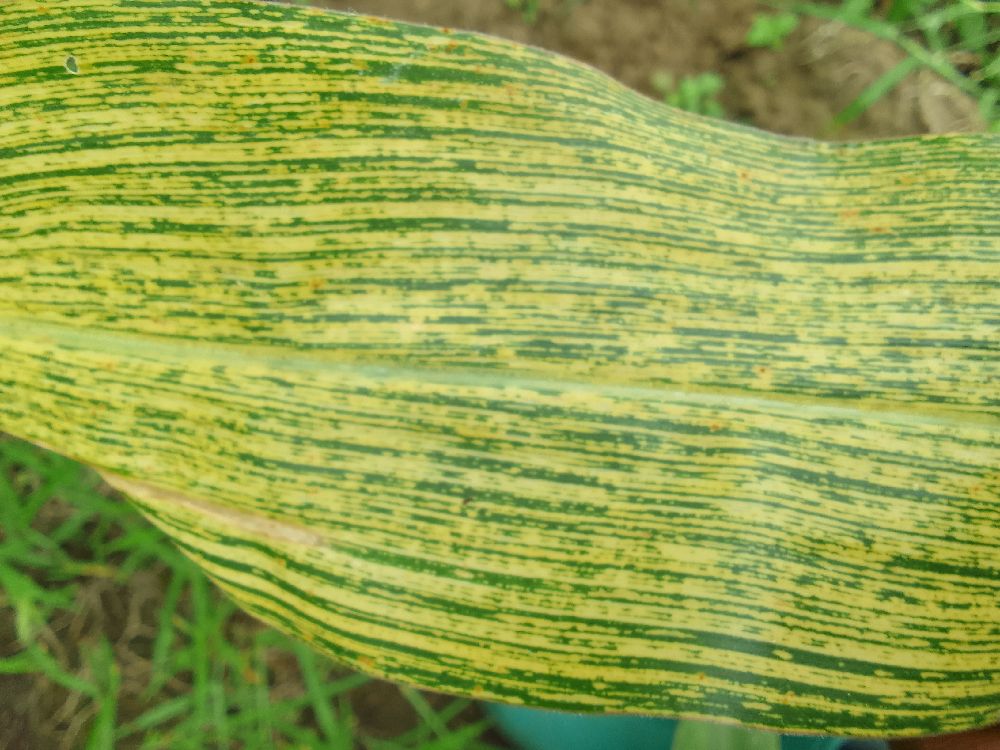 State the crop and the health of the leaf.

maize, maize streak virus
